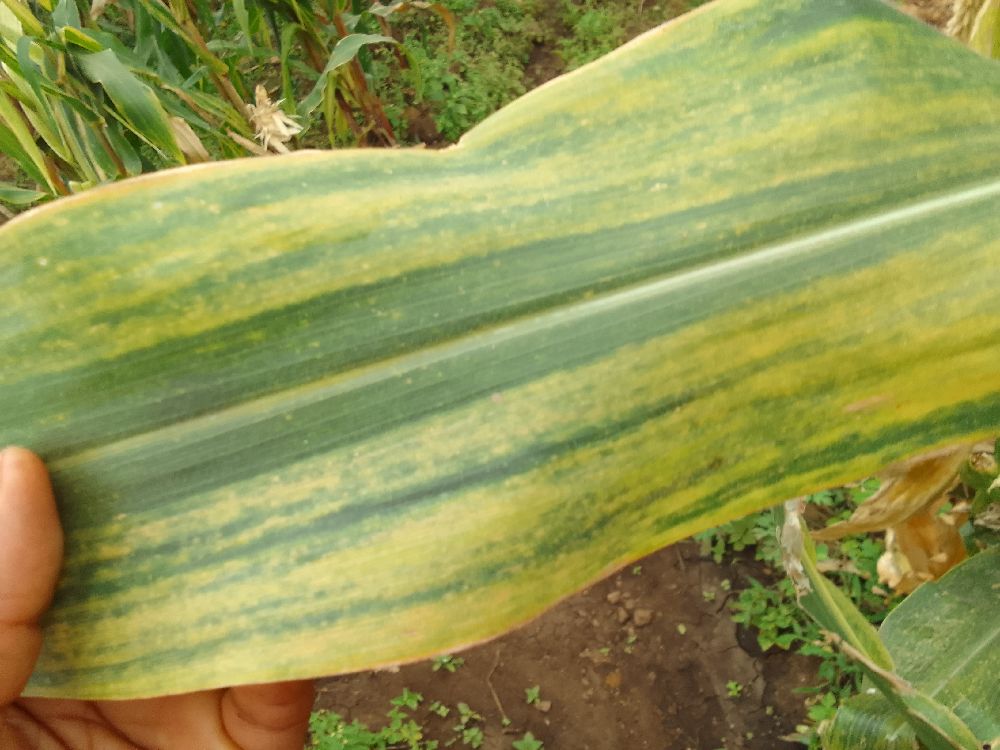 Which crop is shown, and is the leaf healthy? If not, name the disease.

maize, maize lethal necrosis
